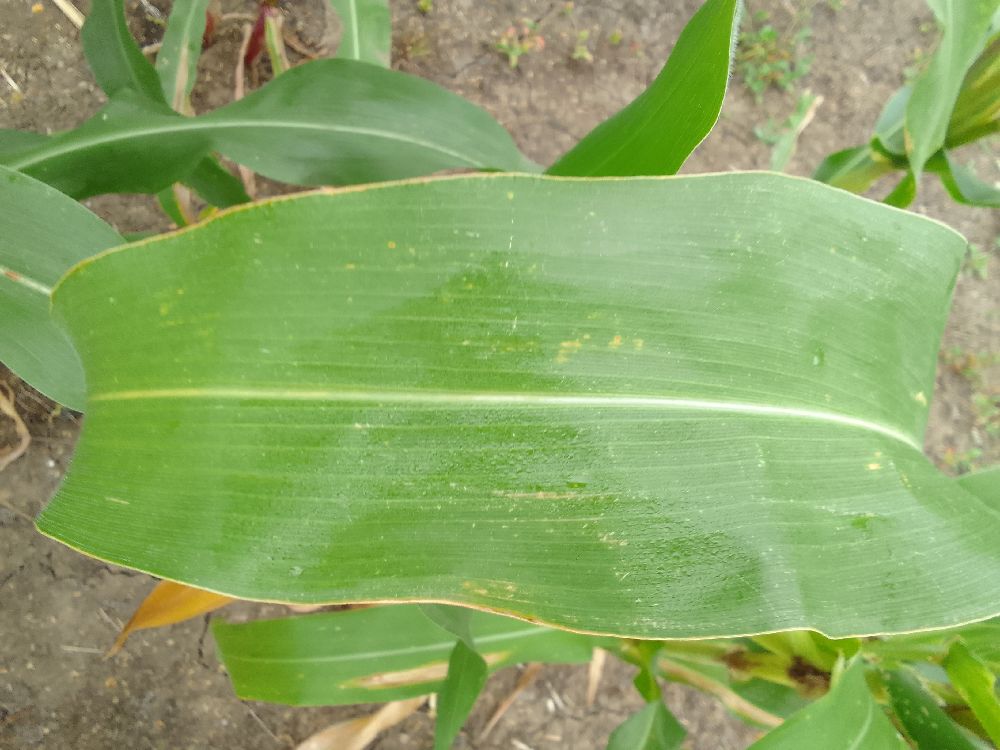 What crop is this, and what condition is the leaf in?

maize, healthy
